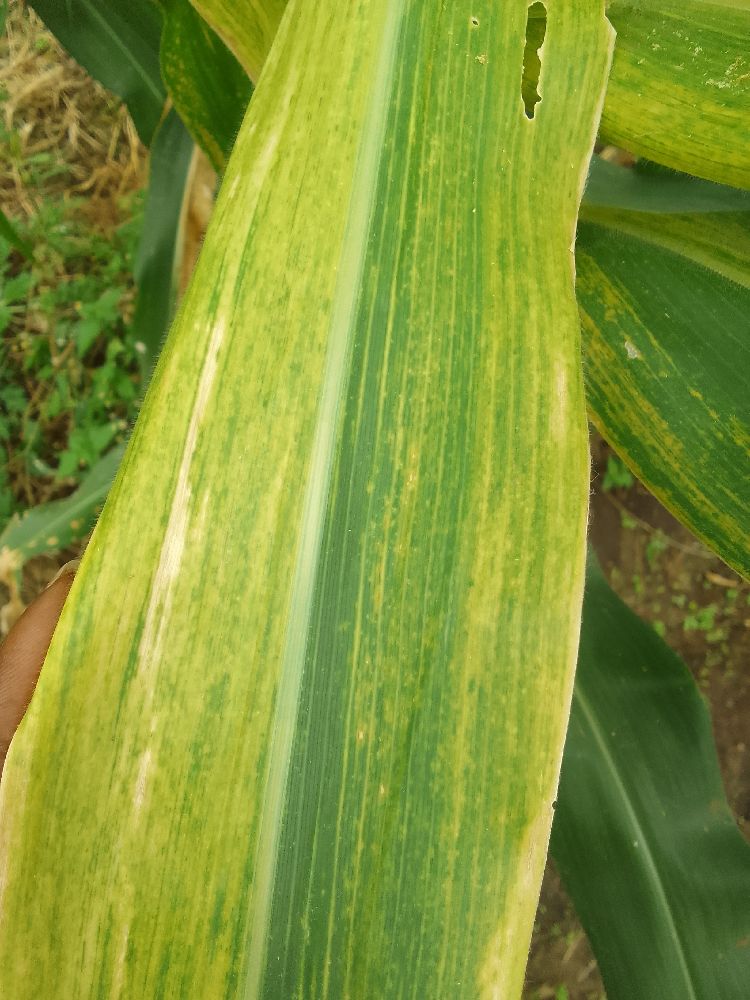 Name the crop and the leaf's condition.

maize, maize lethal necrosis
